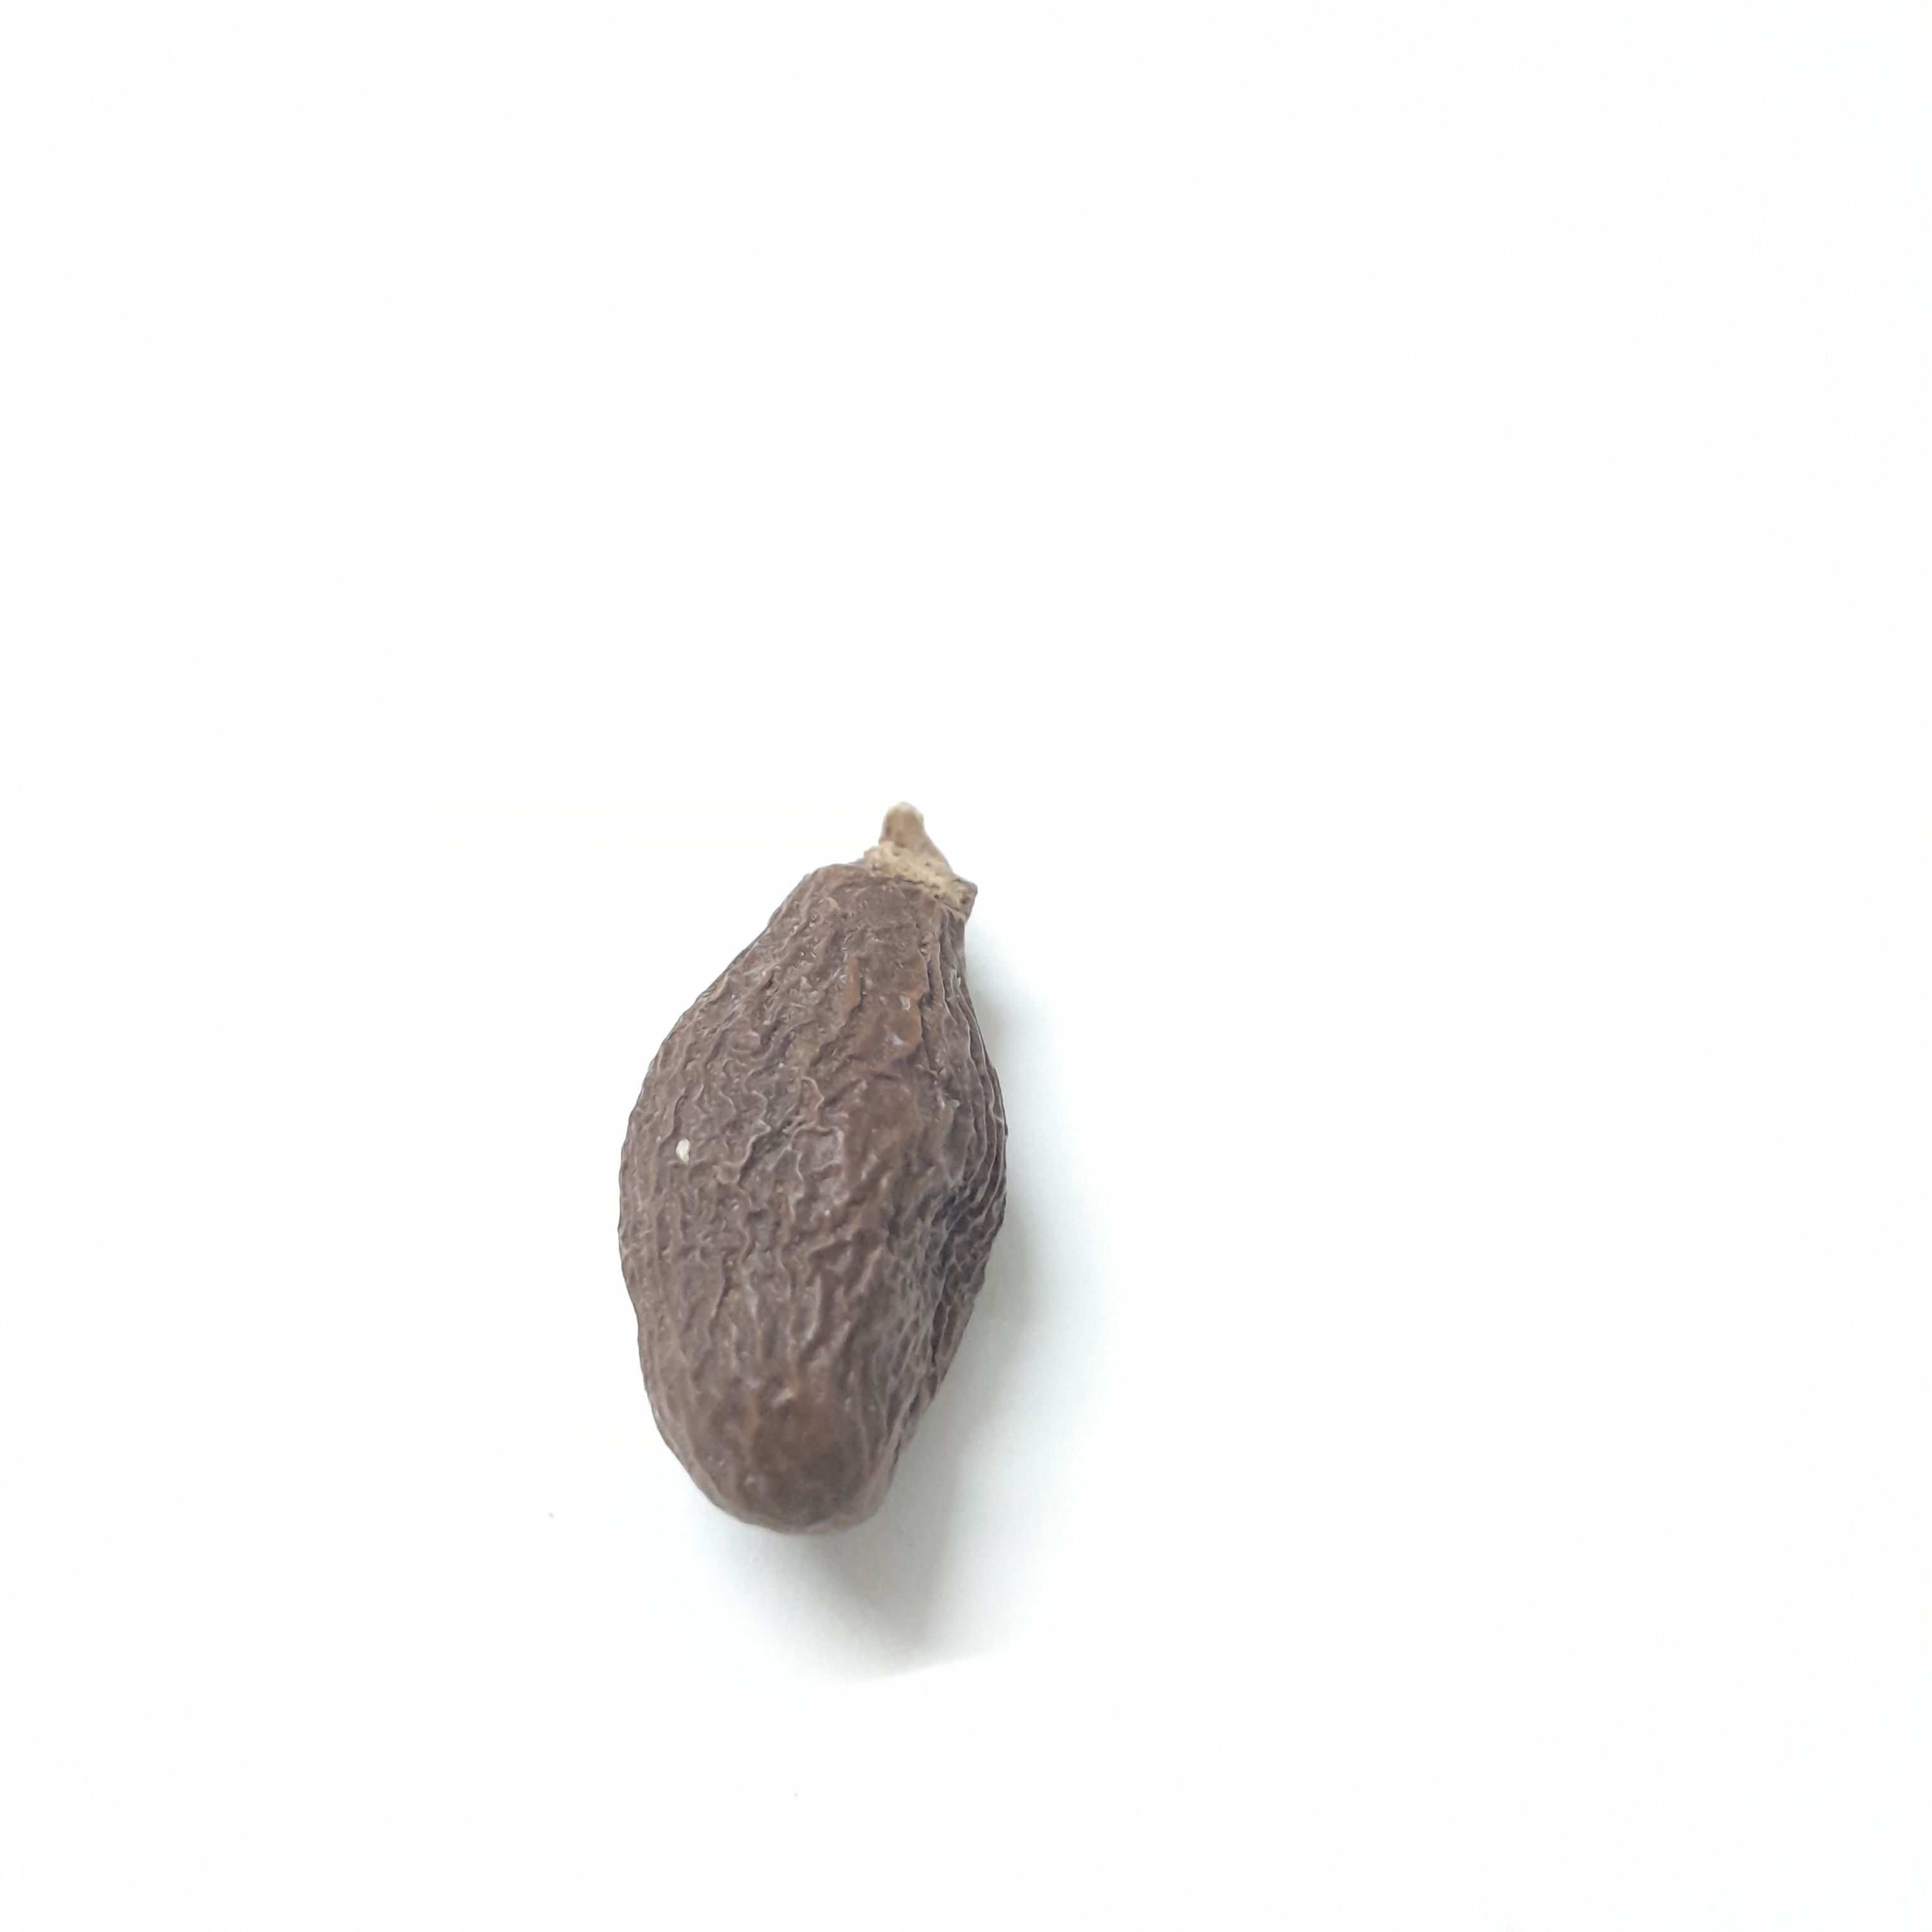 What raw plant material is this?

niranjanphal
